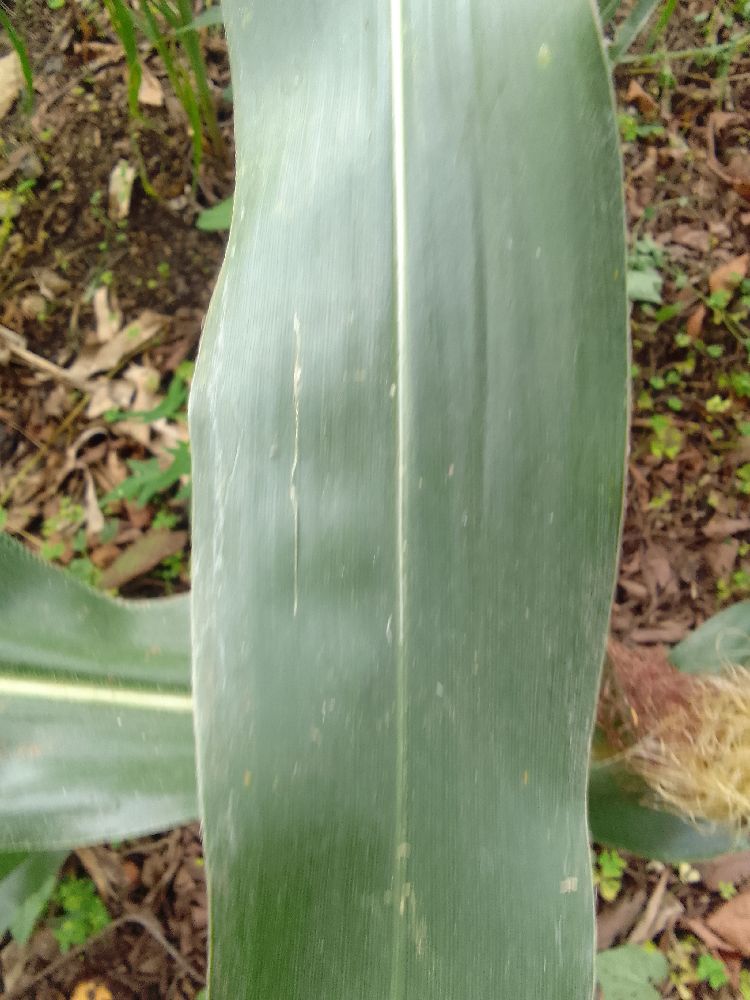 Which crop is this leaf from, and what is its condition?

maize, healthy
